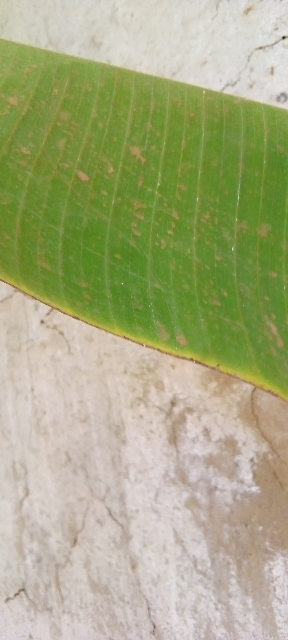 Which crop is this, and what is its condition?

banana, healthy
